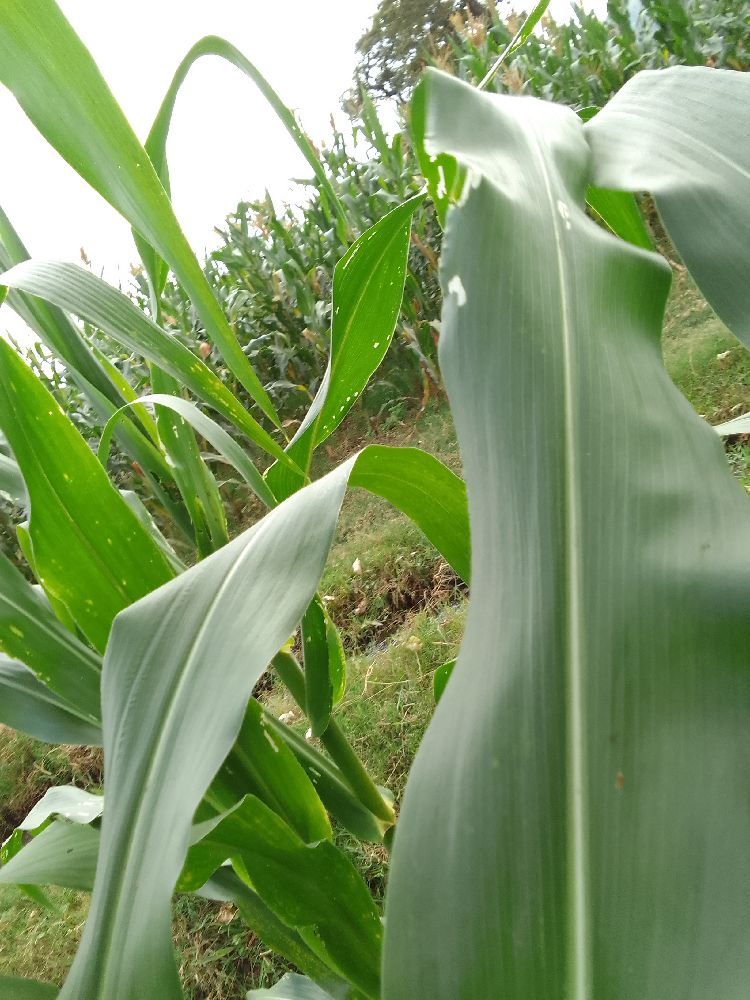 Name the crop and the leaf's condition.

maize, healthy
